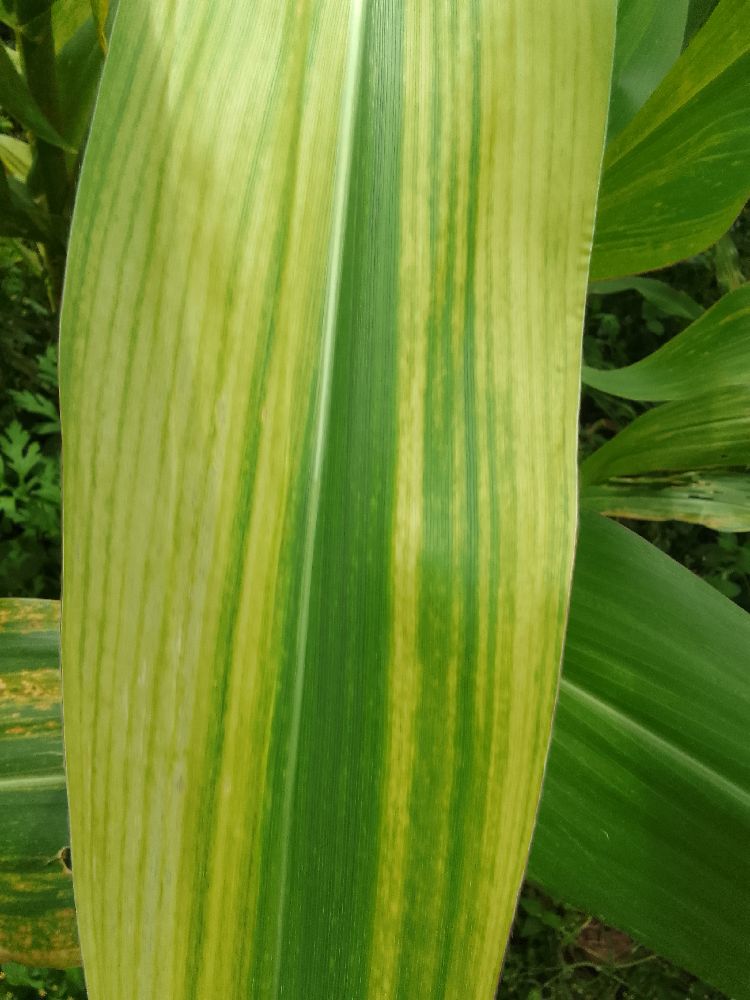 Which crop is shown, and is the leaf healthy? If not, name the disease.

maize, maize lethal necrosis
